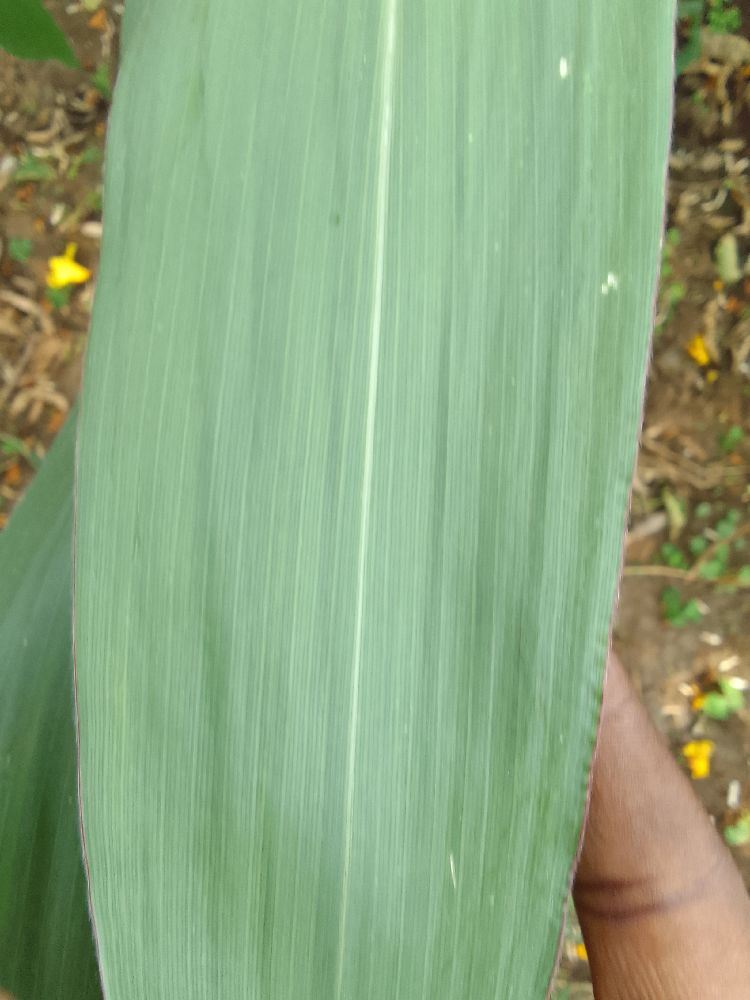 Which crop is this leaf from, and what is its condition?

maize, healthy
